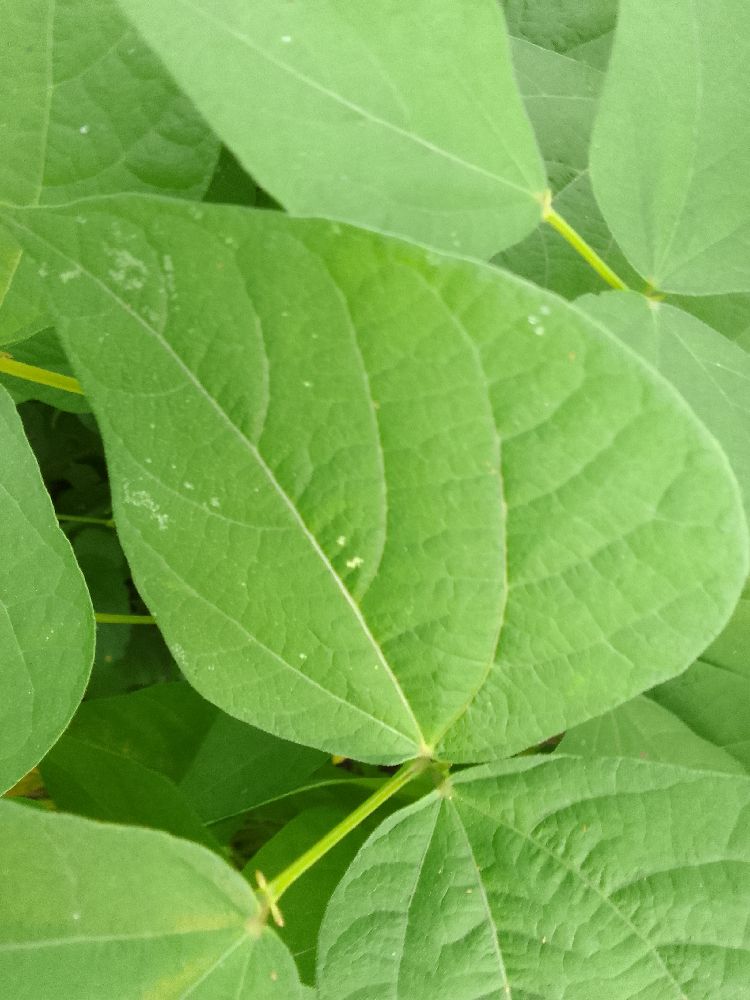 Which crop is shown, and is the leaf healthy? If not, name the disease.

common bean, healthy
